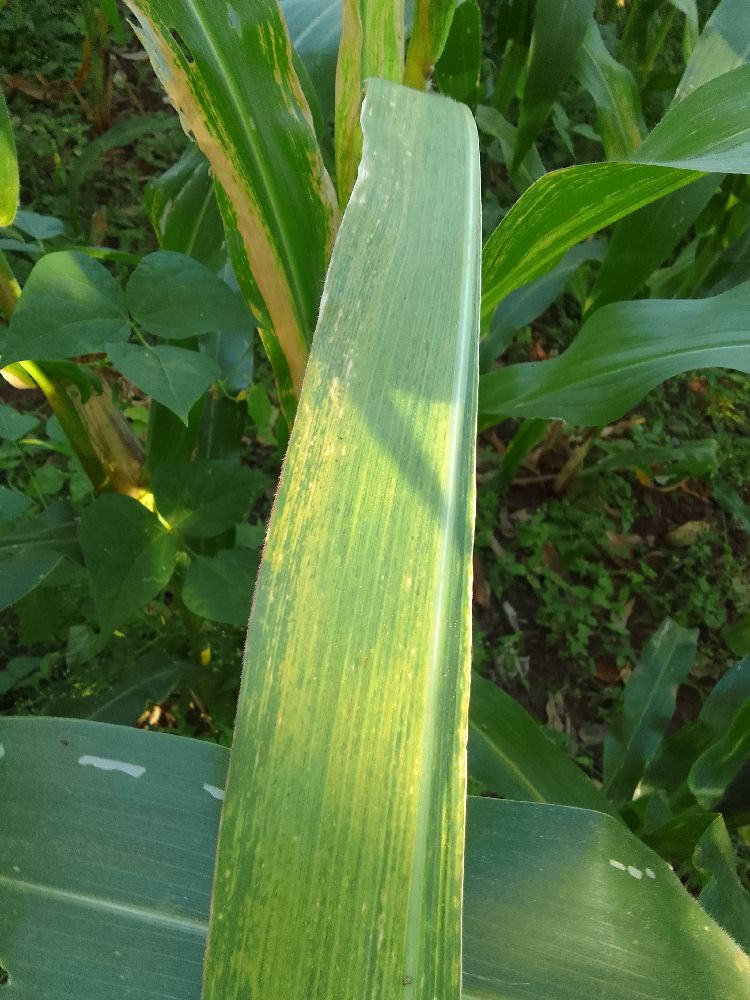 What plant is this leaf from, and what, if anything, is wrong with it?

maize, maize lethal necrosis
